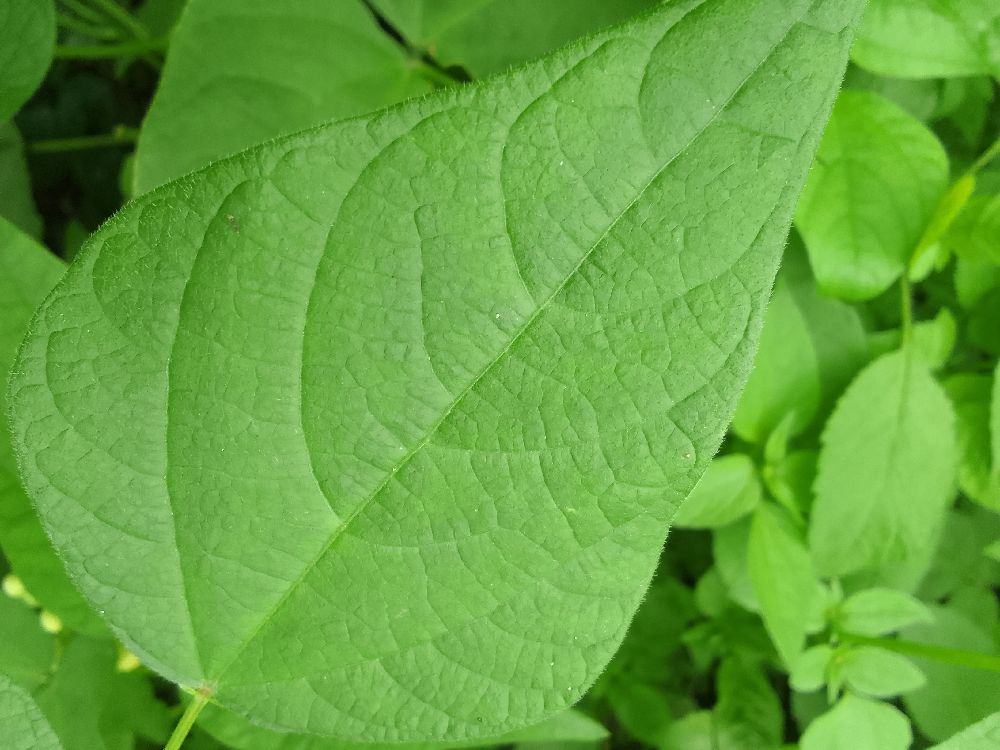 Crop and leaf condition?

common bean, healthy
